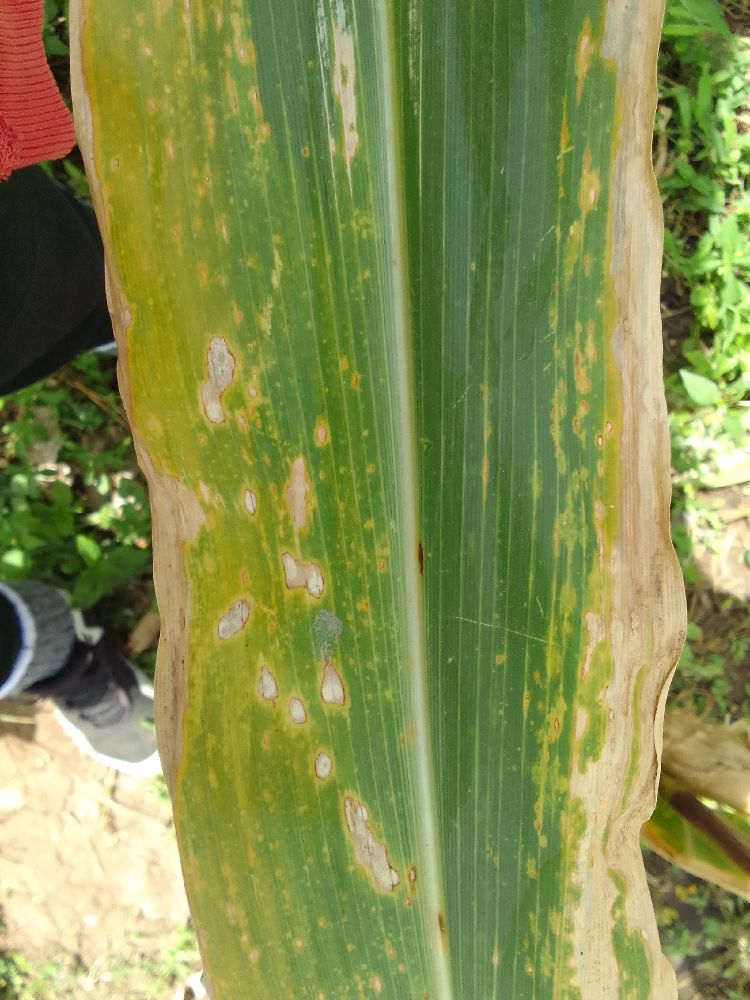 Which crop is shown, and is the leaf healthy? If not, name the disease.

maize, maize lethal necrosis
